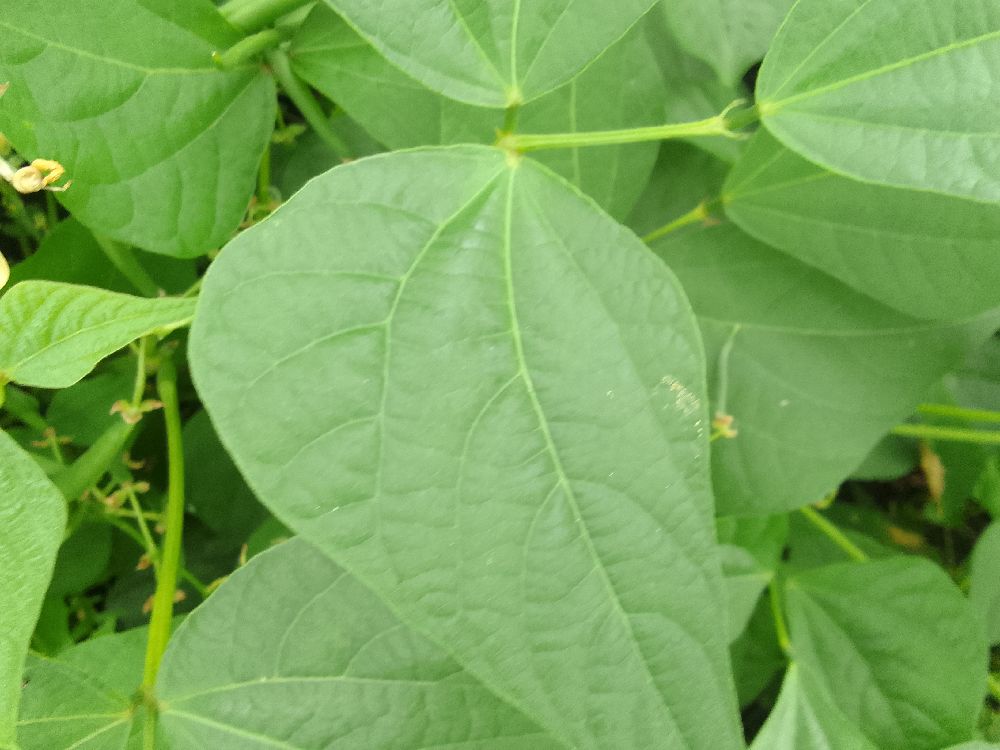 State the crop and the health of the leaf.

common bean, healthy
